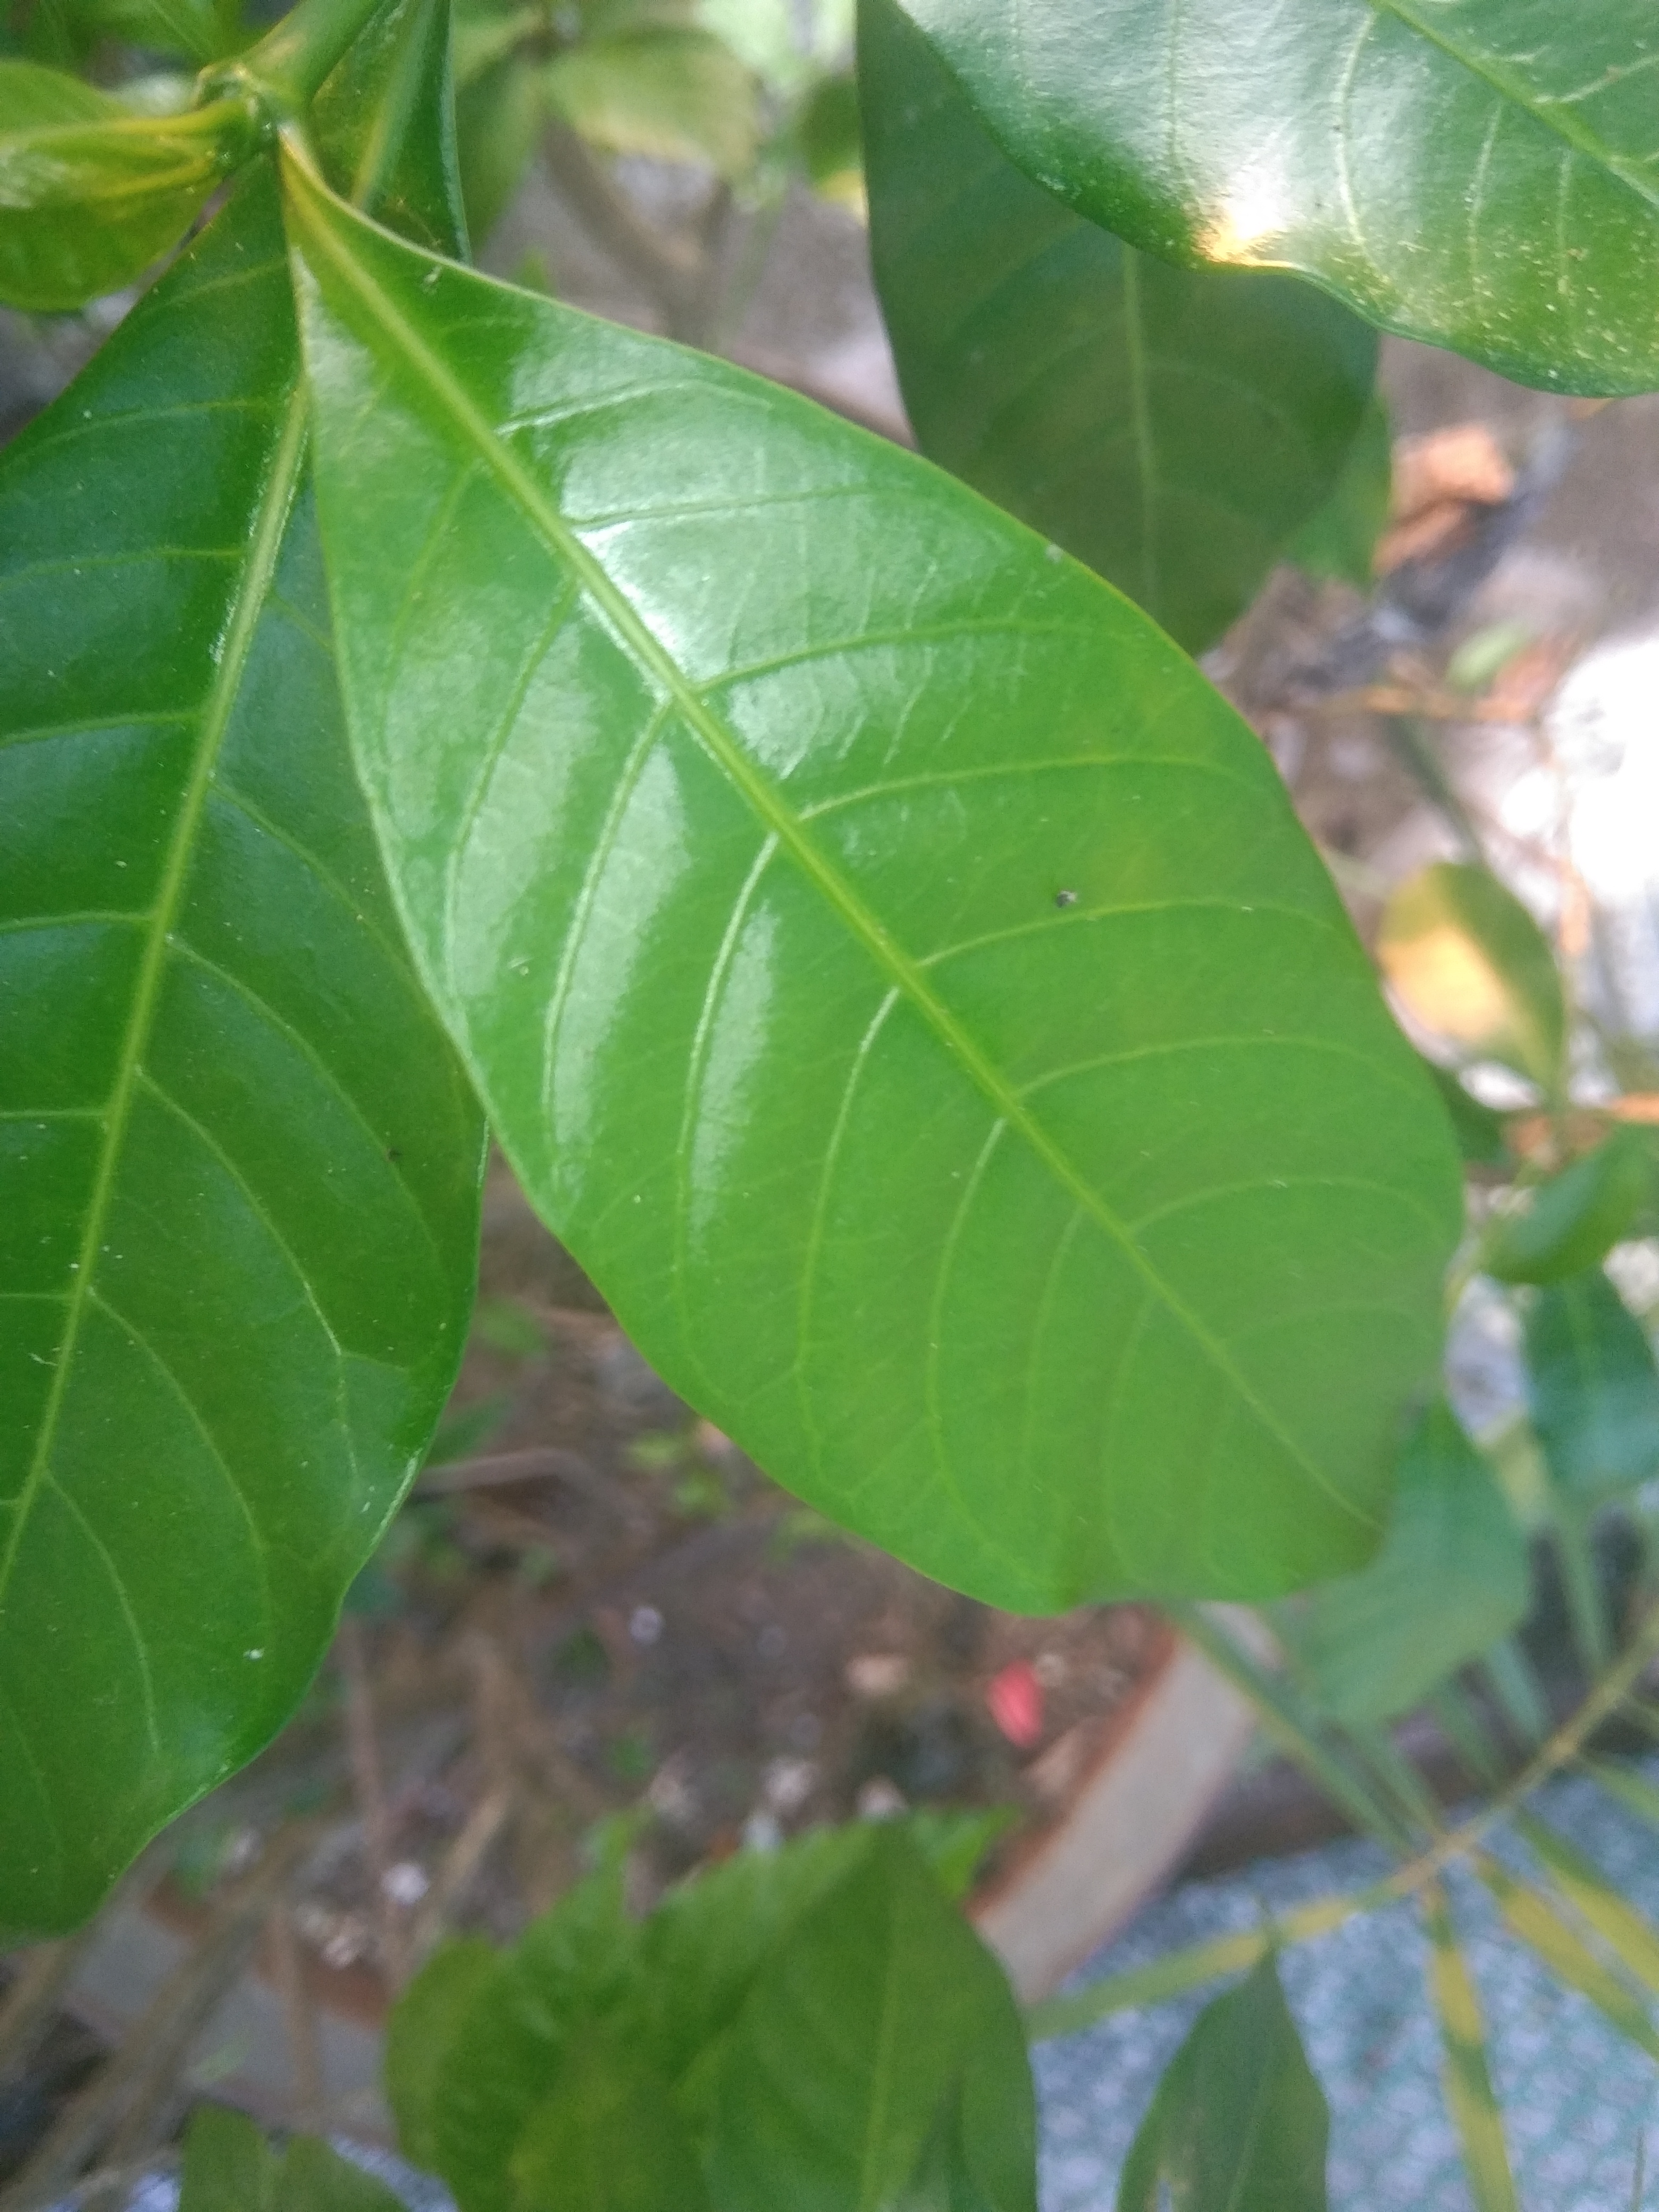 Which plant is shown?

togor
